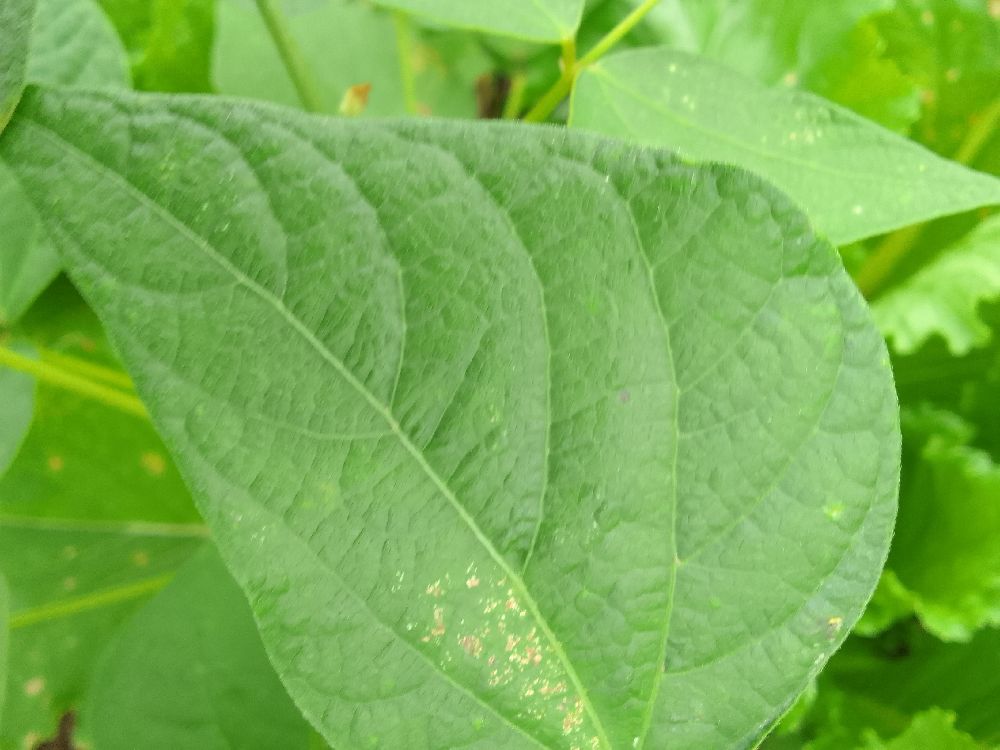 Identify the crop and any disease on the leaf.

common bean, healthy
